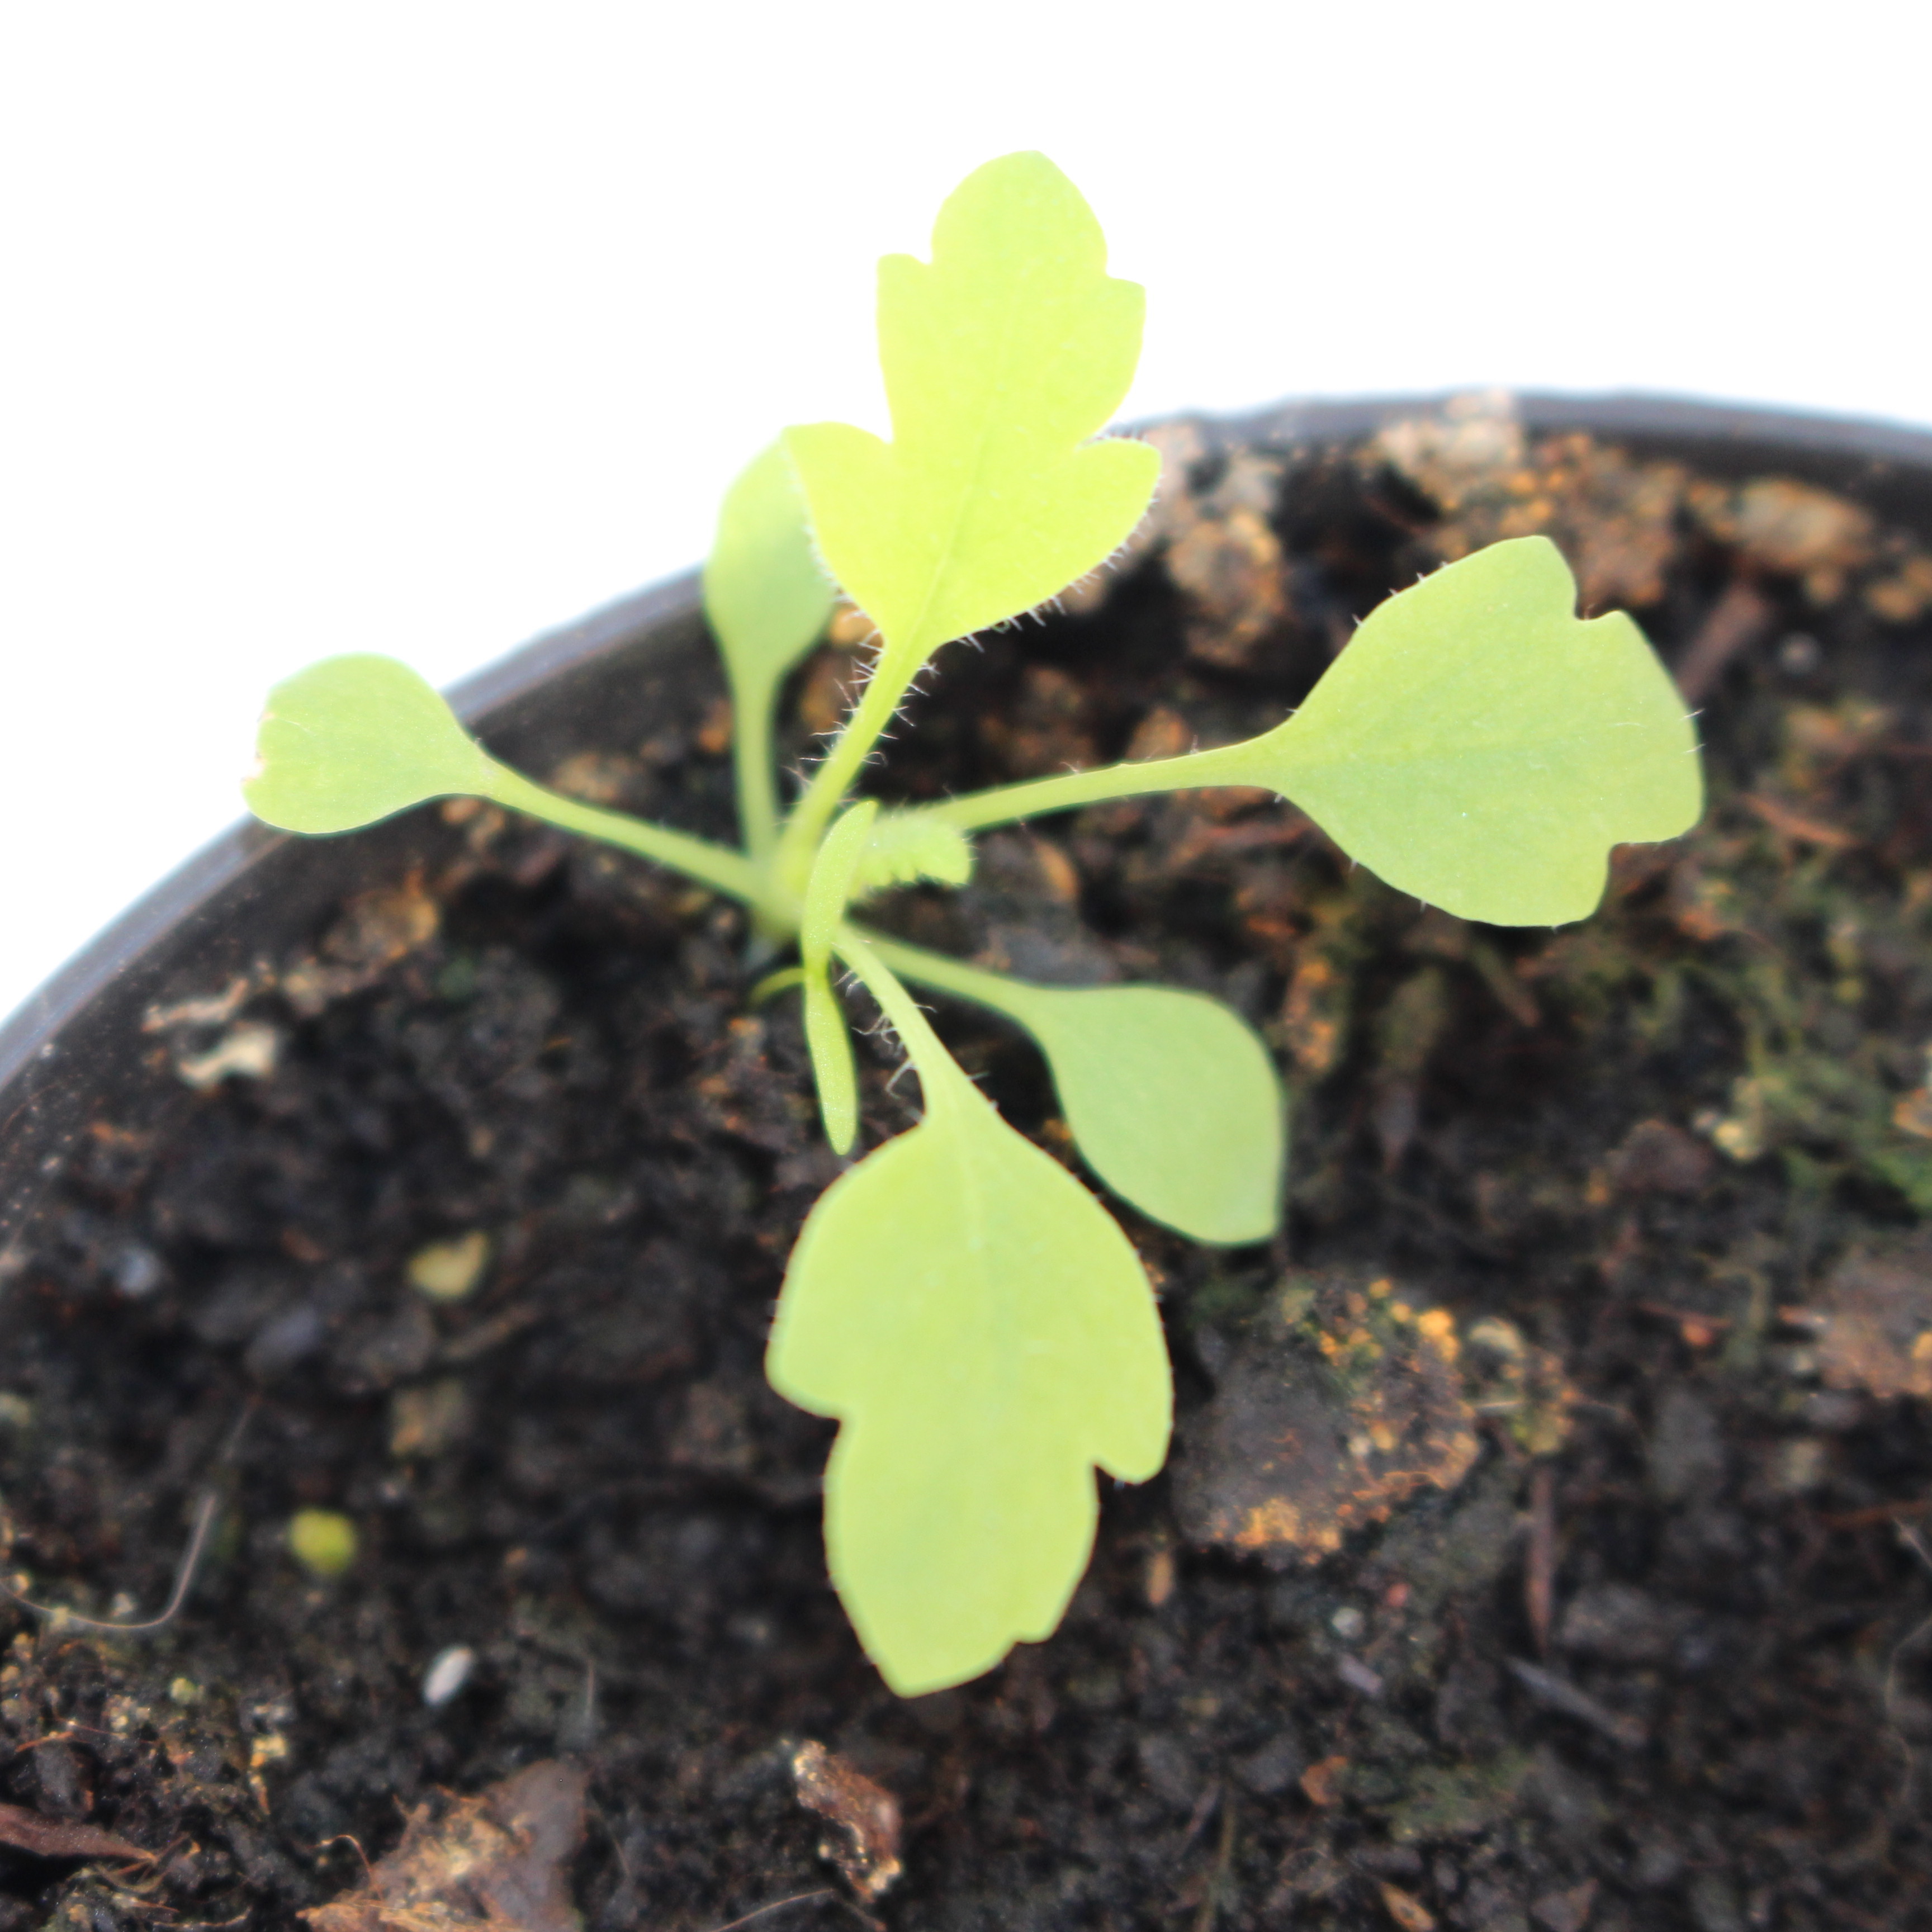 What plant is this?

Papaver rhoeas
